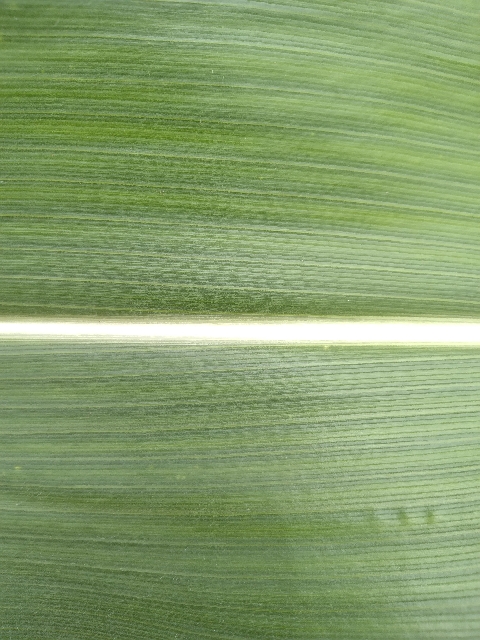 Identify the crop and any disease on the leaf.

maize, healthy
